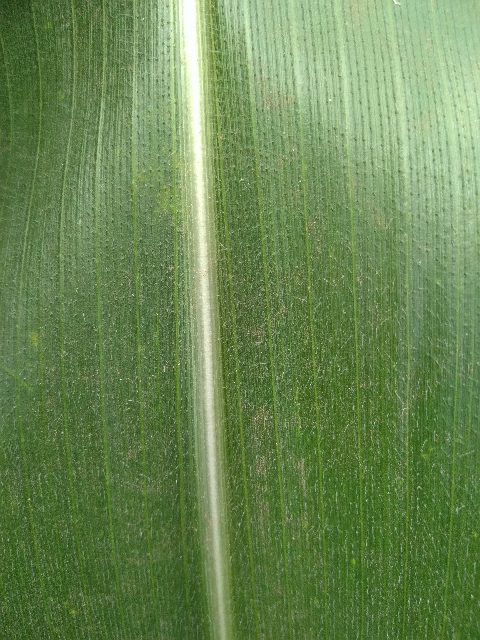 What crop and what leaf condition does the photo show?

maize, healthy
